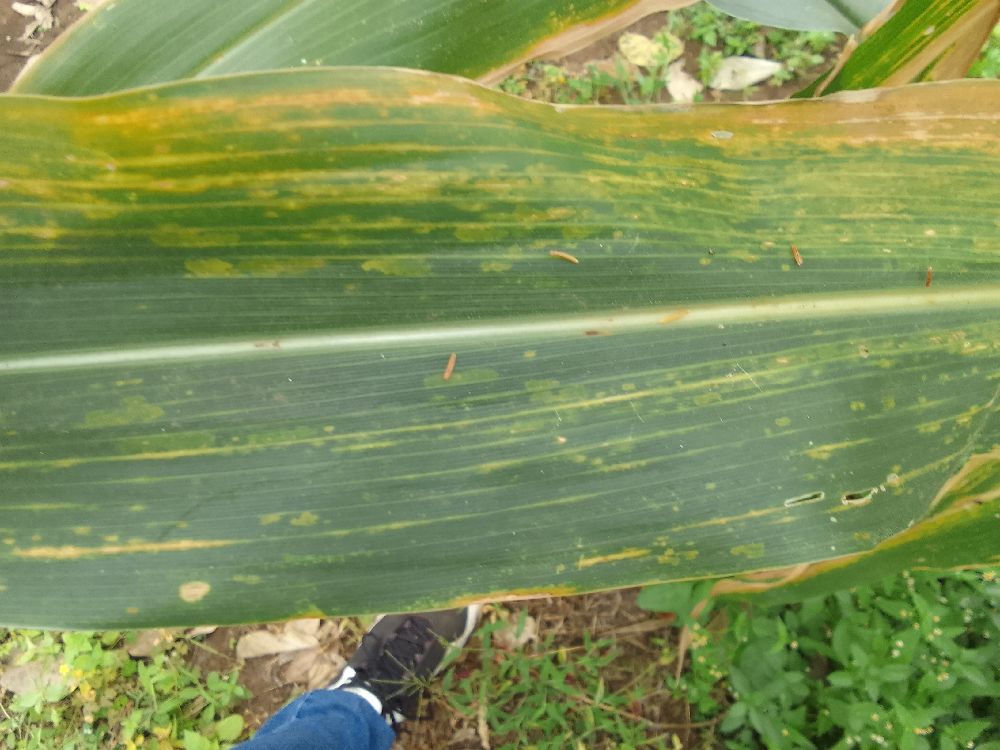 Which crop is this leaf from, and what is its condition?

maize, maize lethal necrosis
